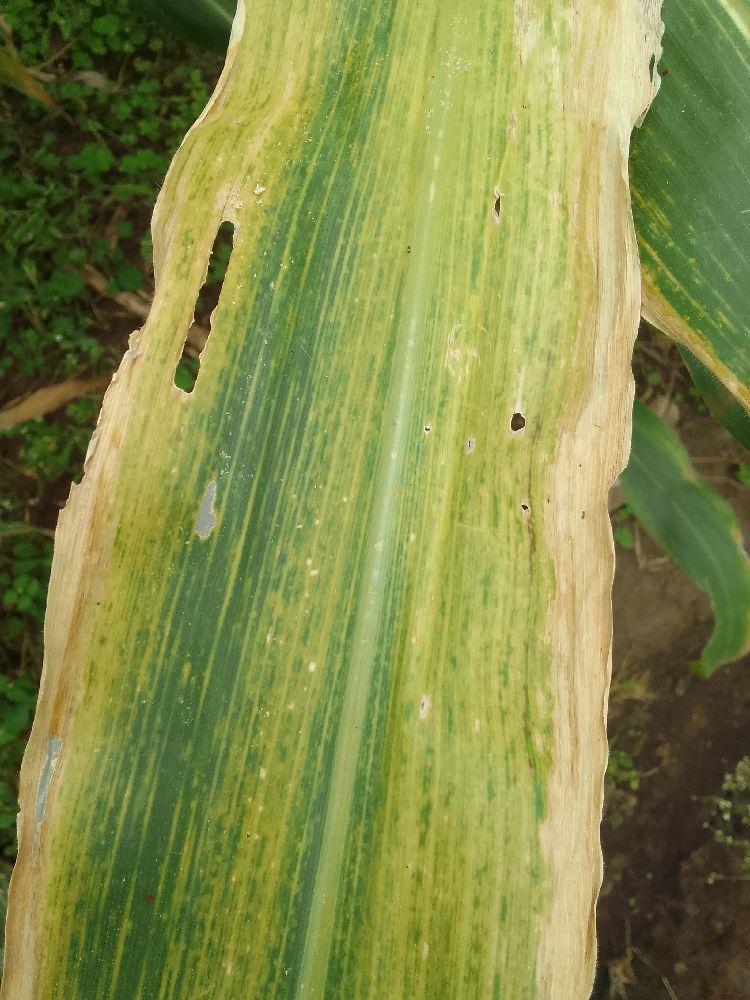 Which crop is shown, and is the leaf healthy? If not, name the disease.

maize, maize lethal necrosis
